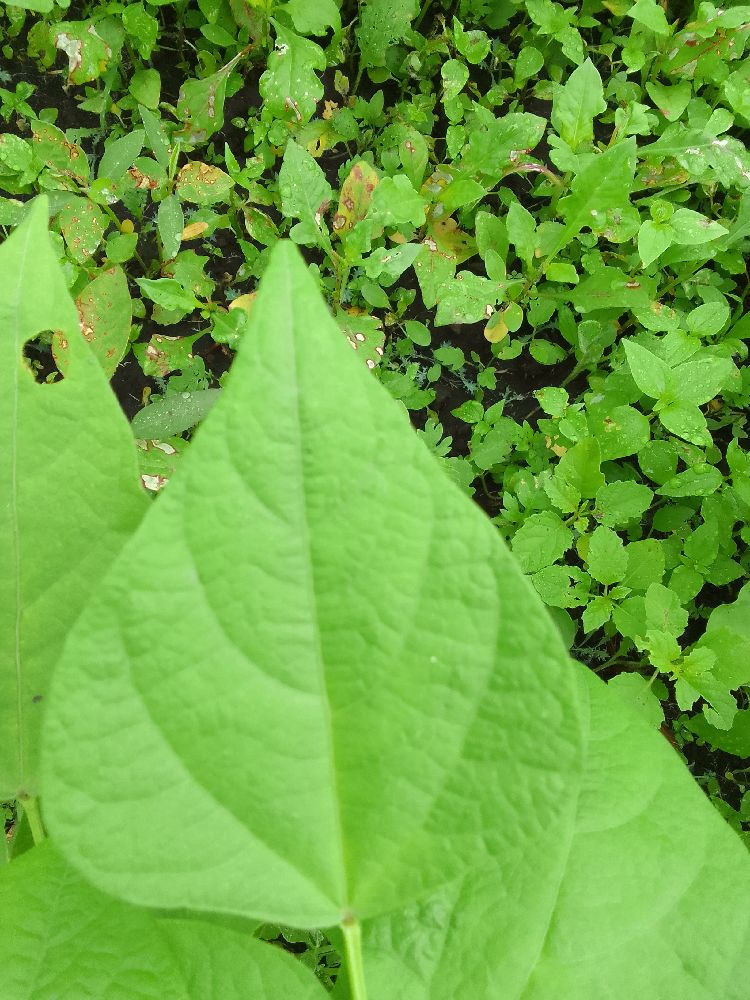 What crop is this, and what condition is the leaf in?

common bean, healthy
